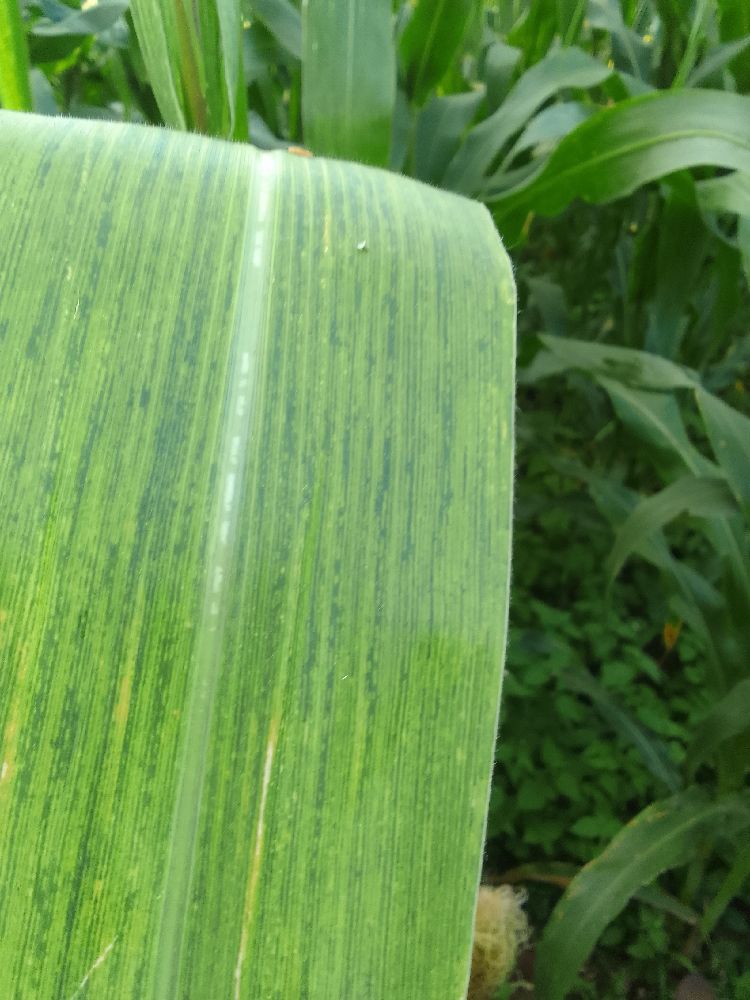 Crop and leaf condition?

maize, maize lethal necrosis
